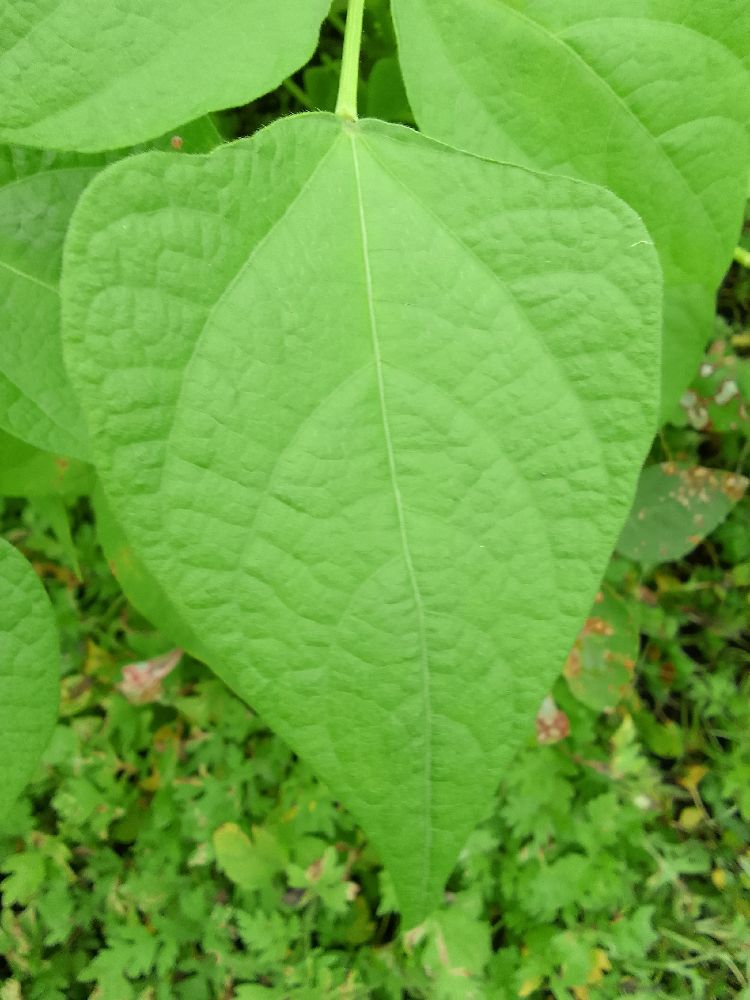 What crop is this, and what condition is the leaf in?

common bean, healthy
